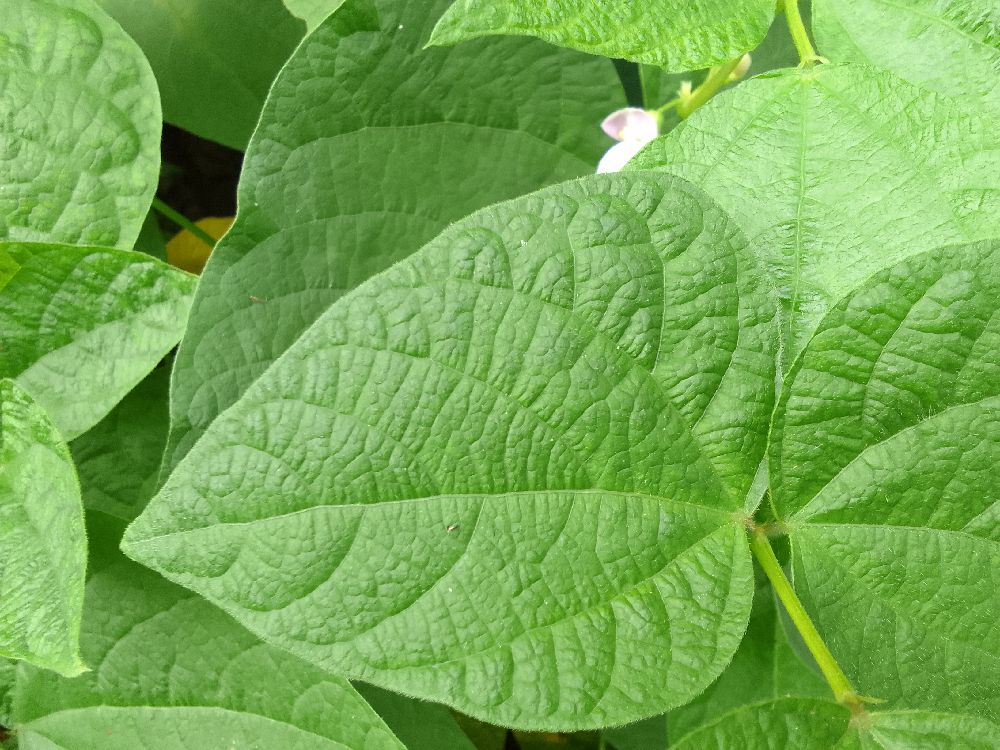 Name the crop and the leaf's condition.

common bean, healthy
